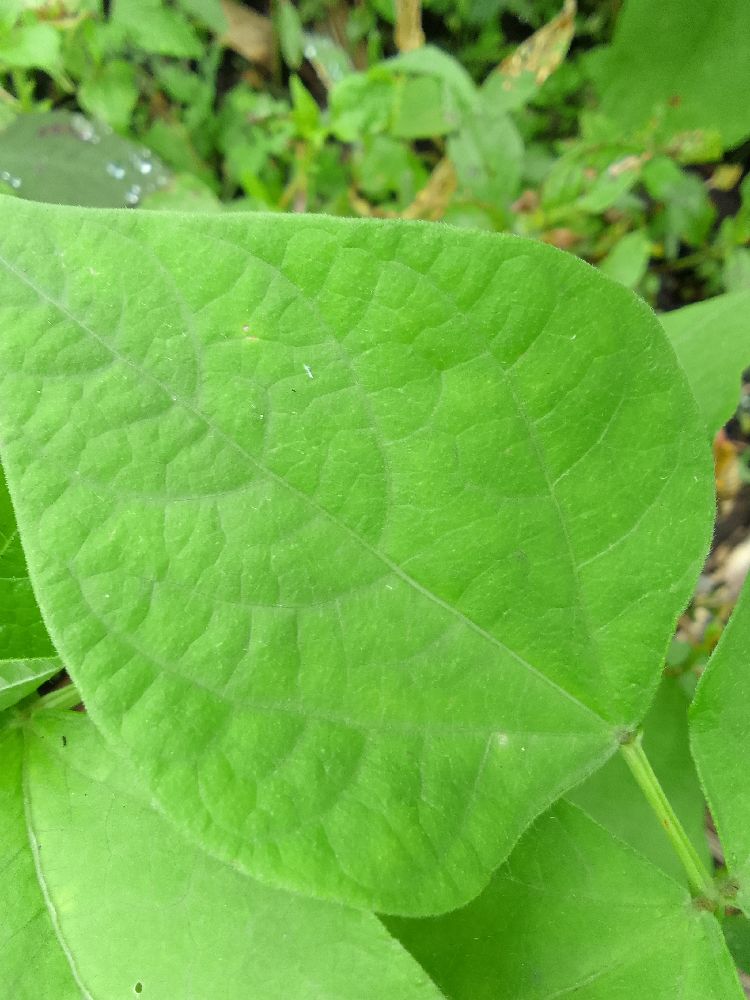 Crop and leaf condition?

common bean, healthy
